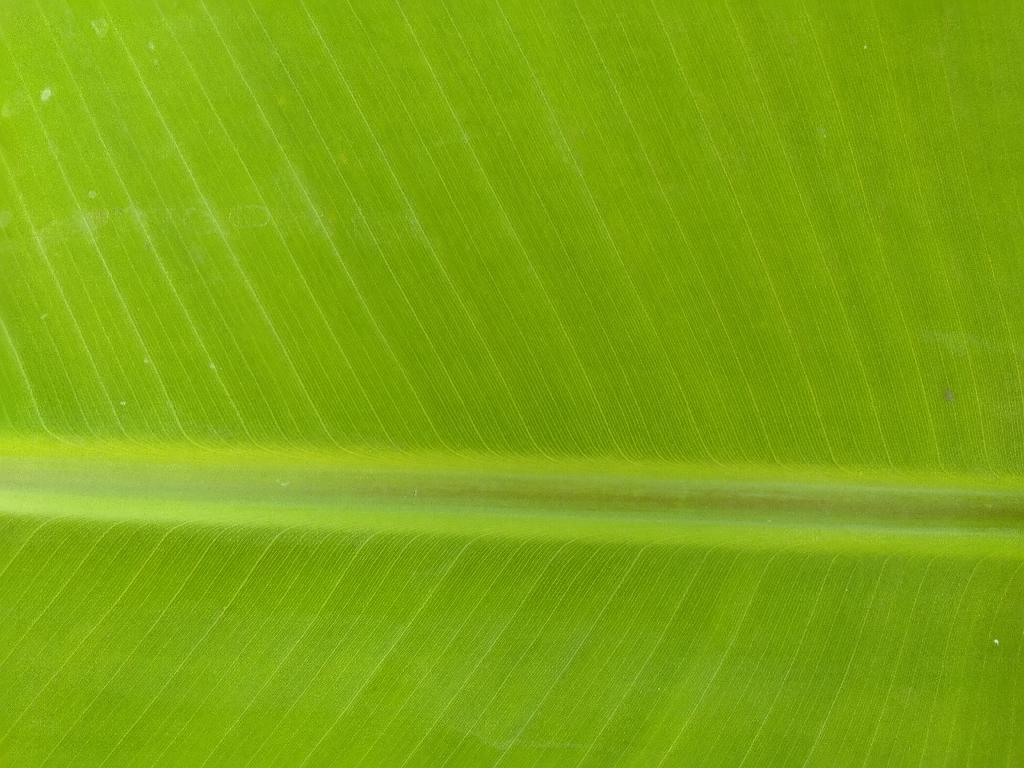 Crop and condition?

banana, healthy
